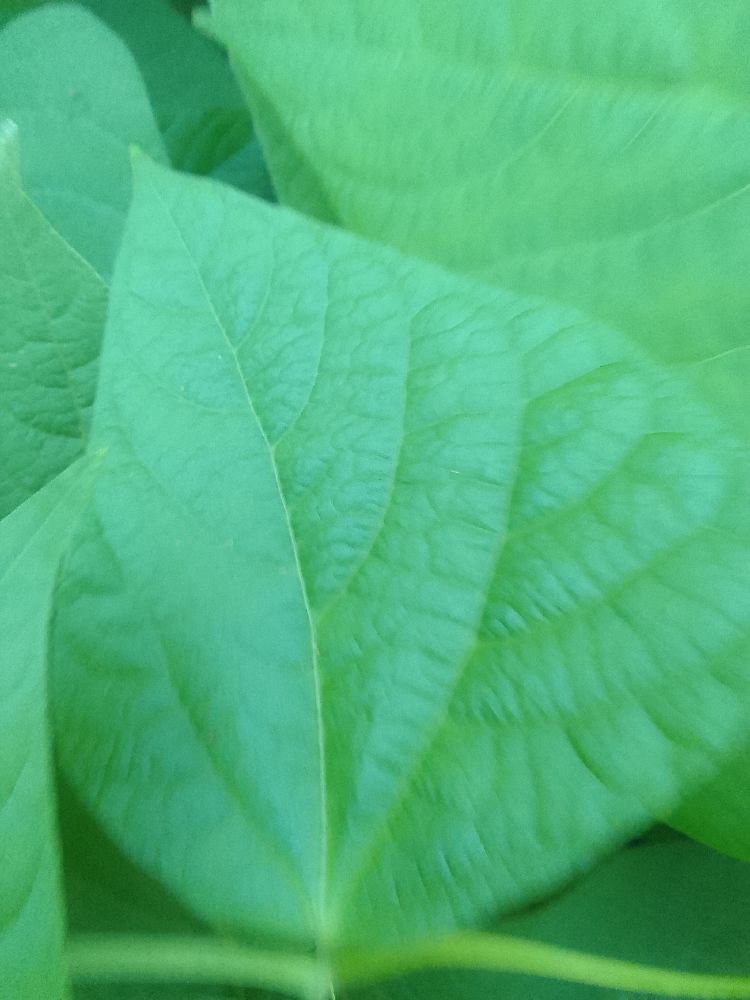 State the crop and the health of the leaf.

common bean, healthy
